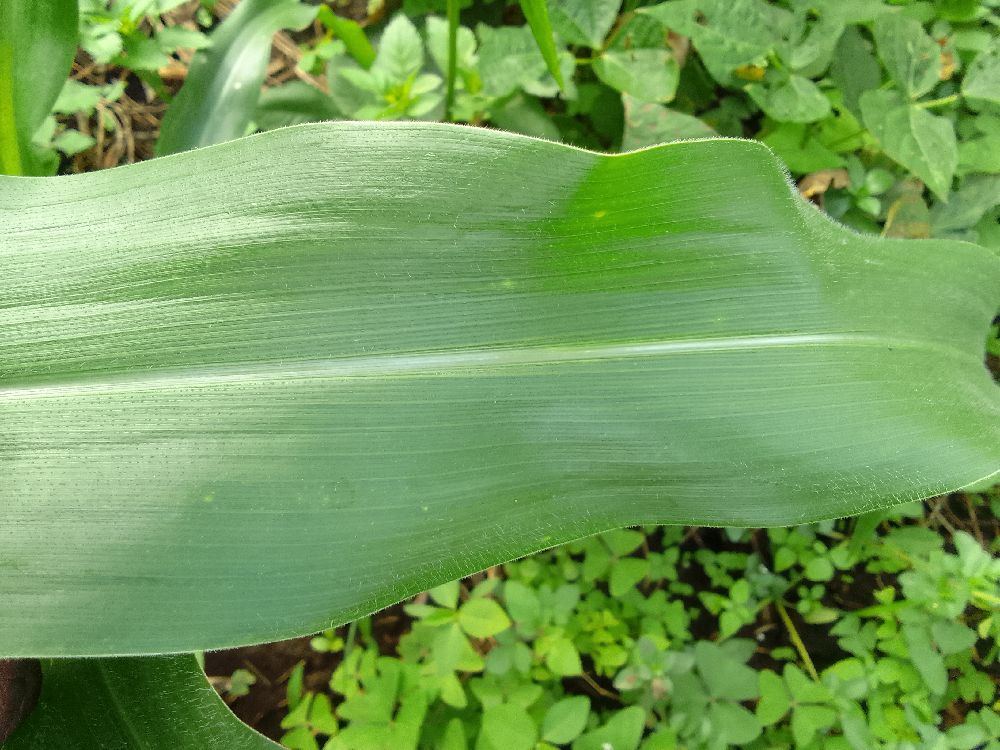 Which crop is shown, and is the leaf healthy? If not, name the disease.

maize, healthy
